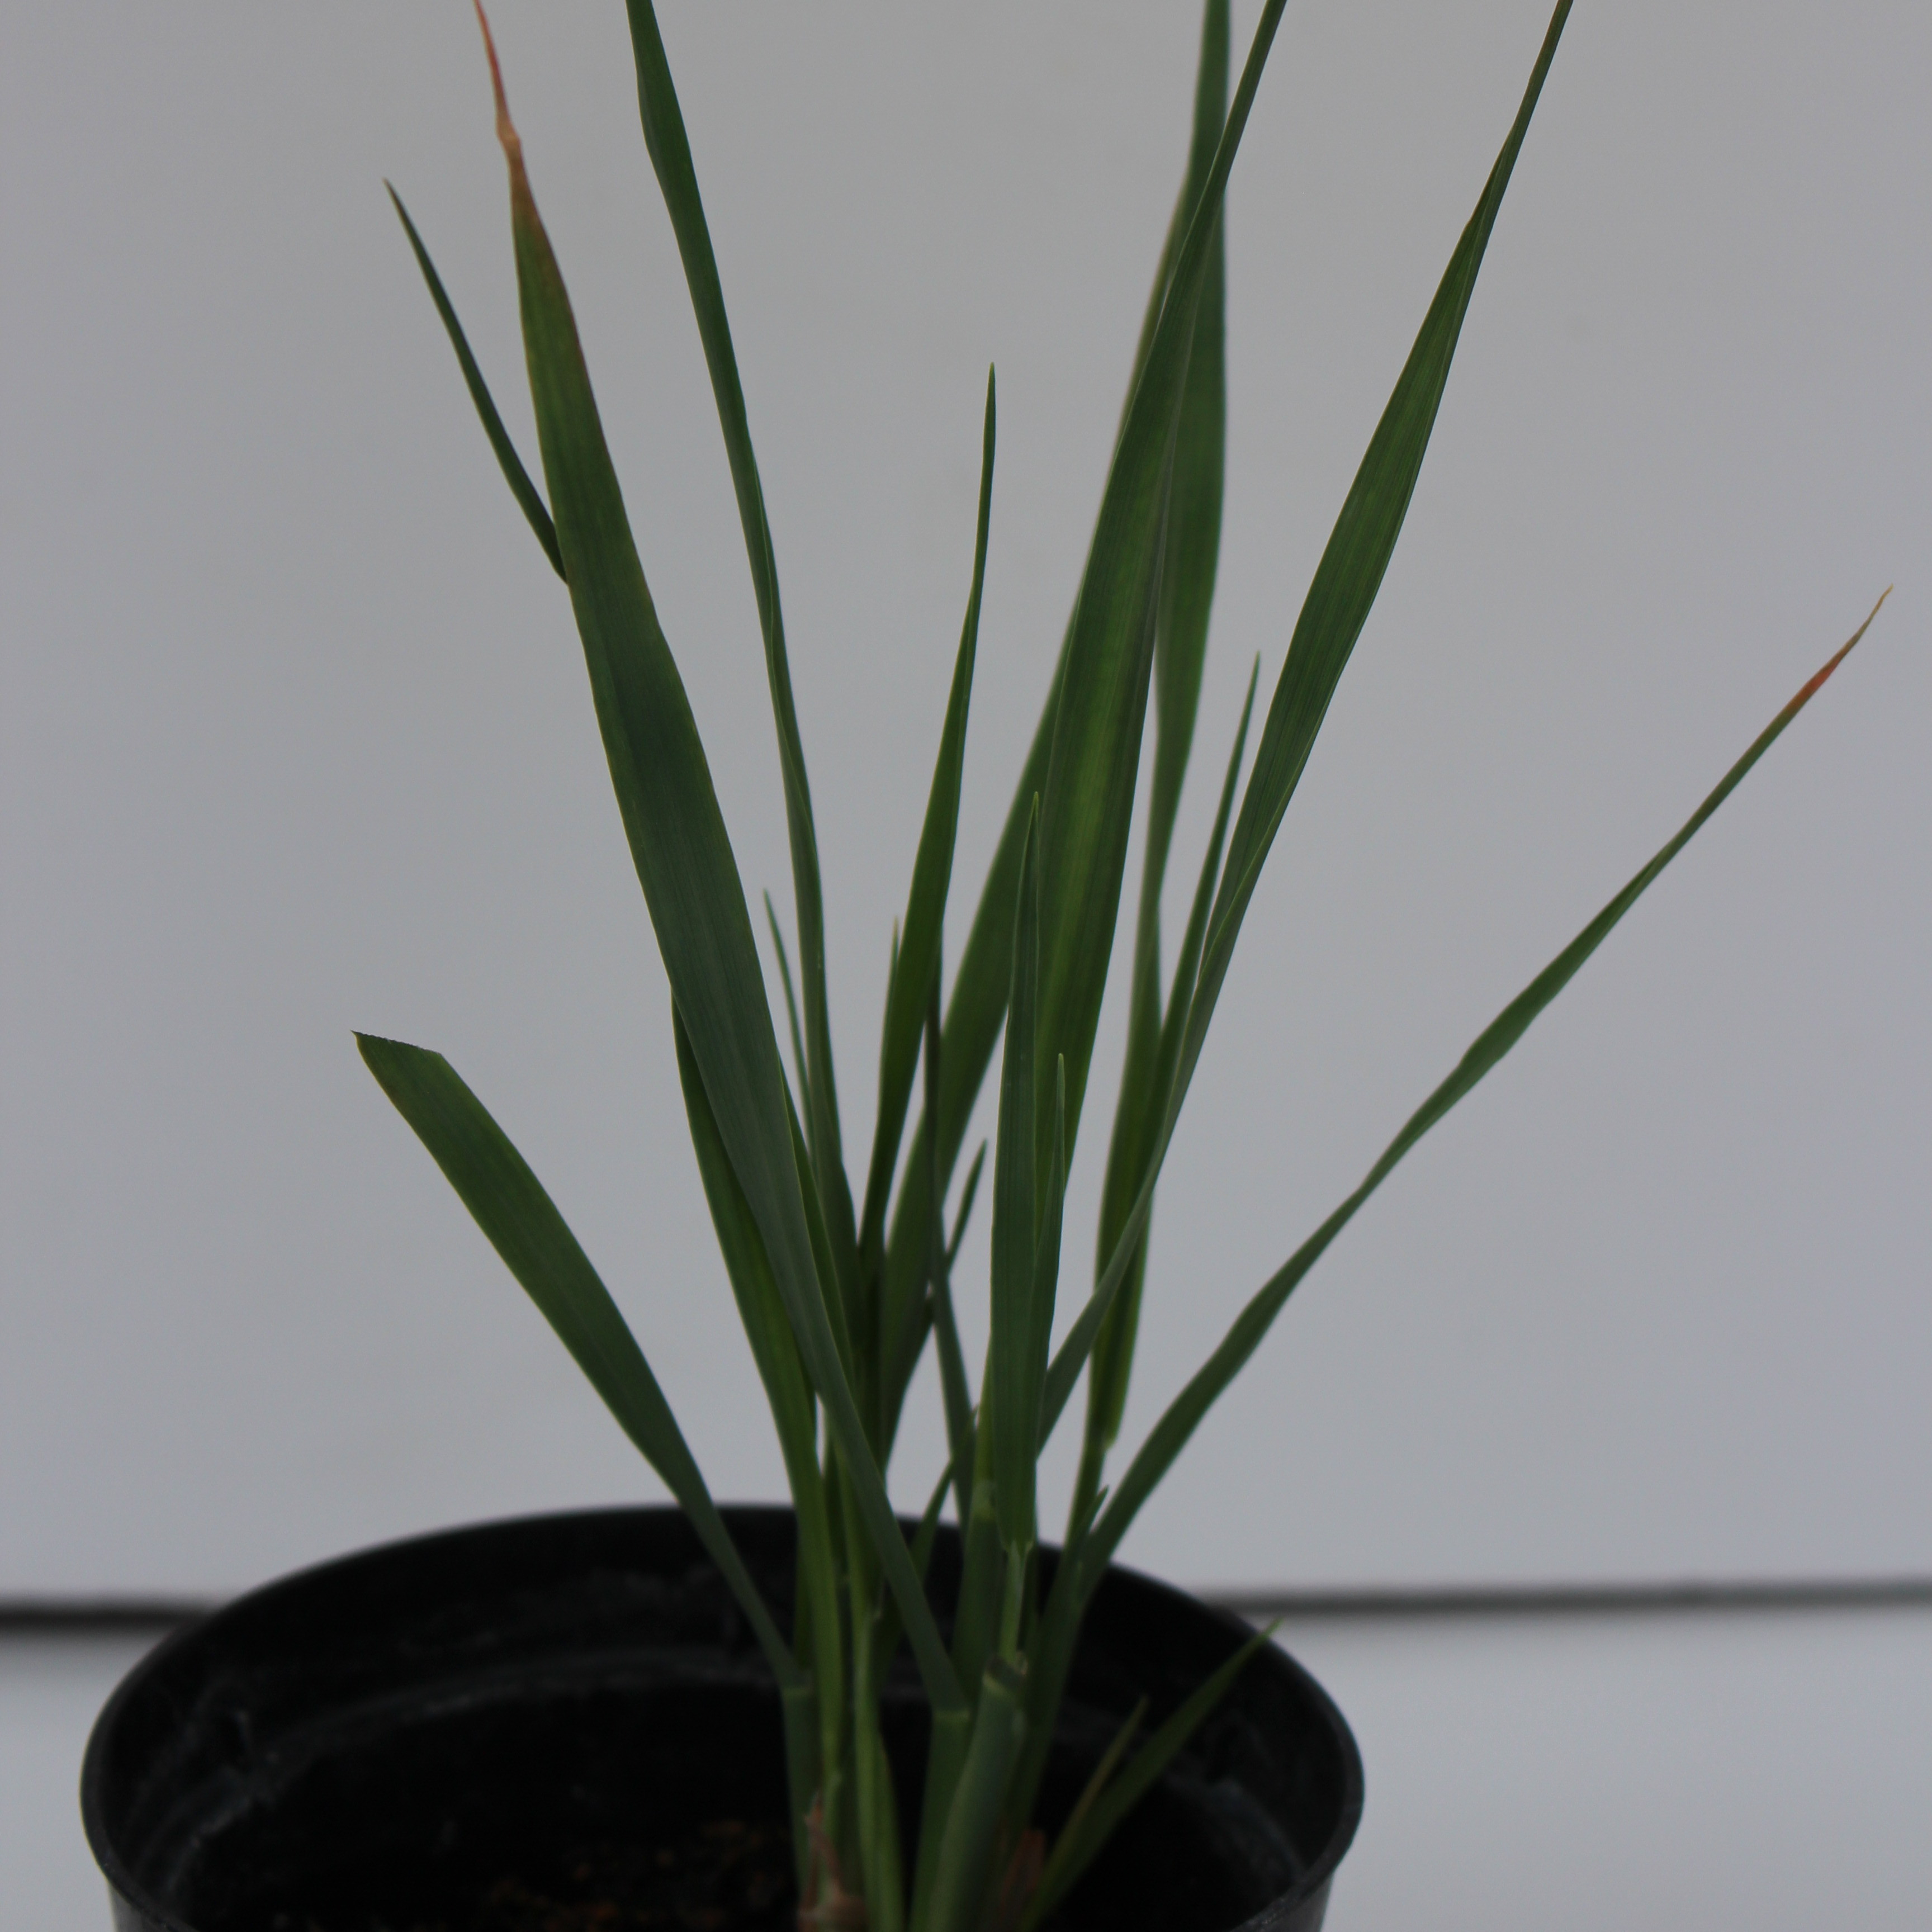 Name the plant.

Avena sterilis
